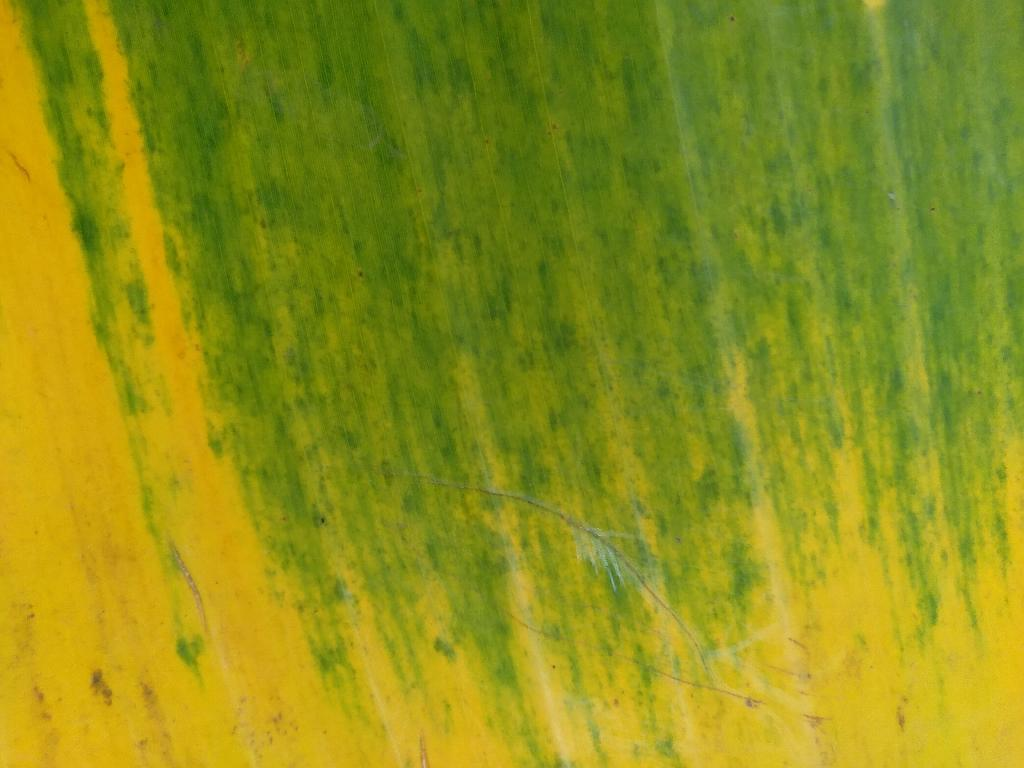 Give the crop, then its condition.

banana, fusarium wilt race 1
